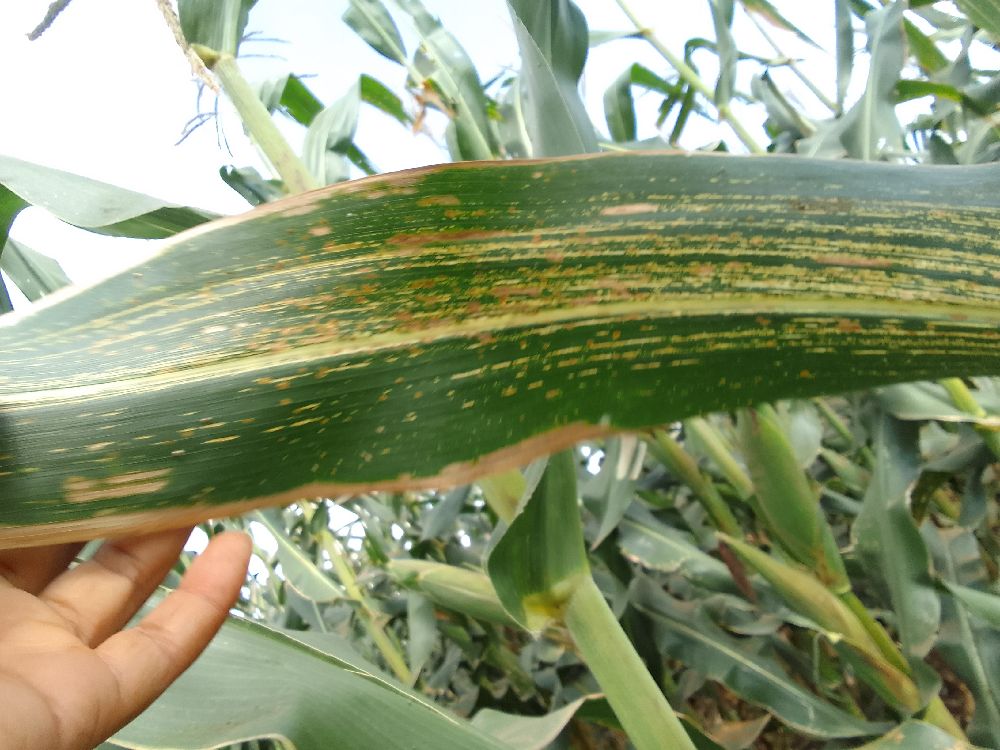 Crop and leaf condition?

maize, maize streak virus
